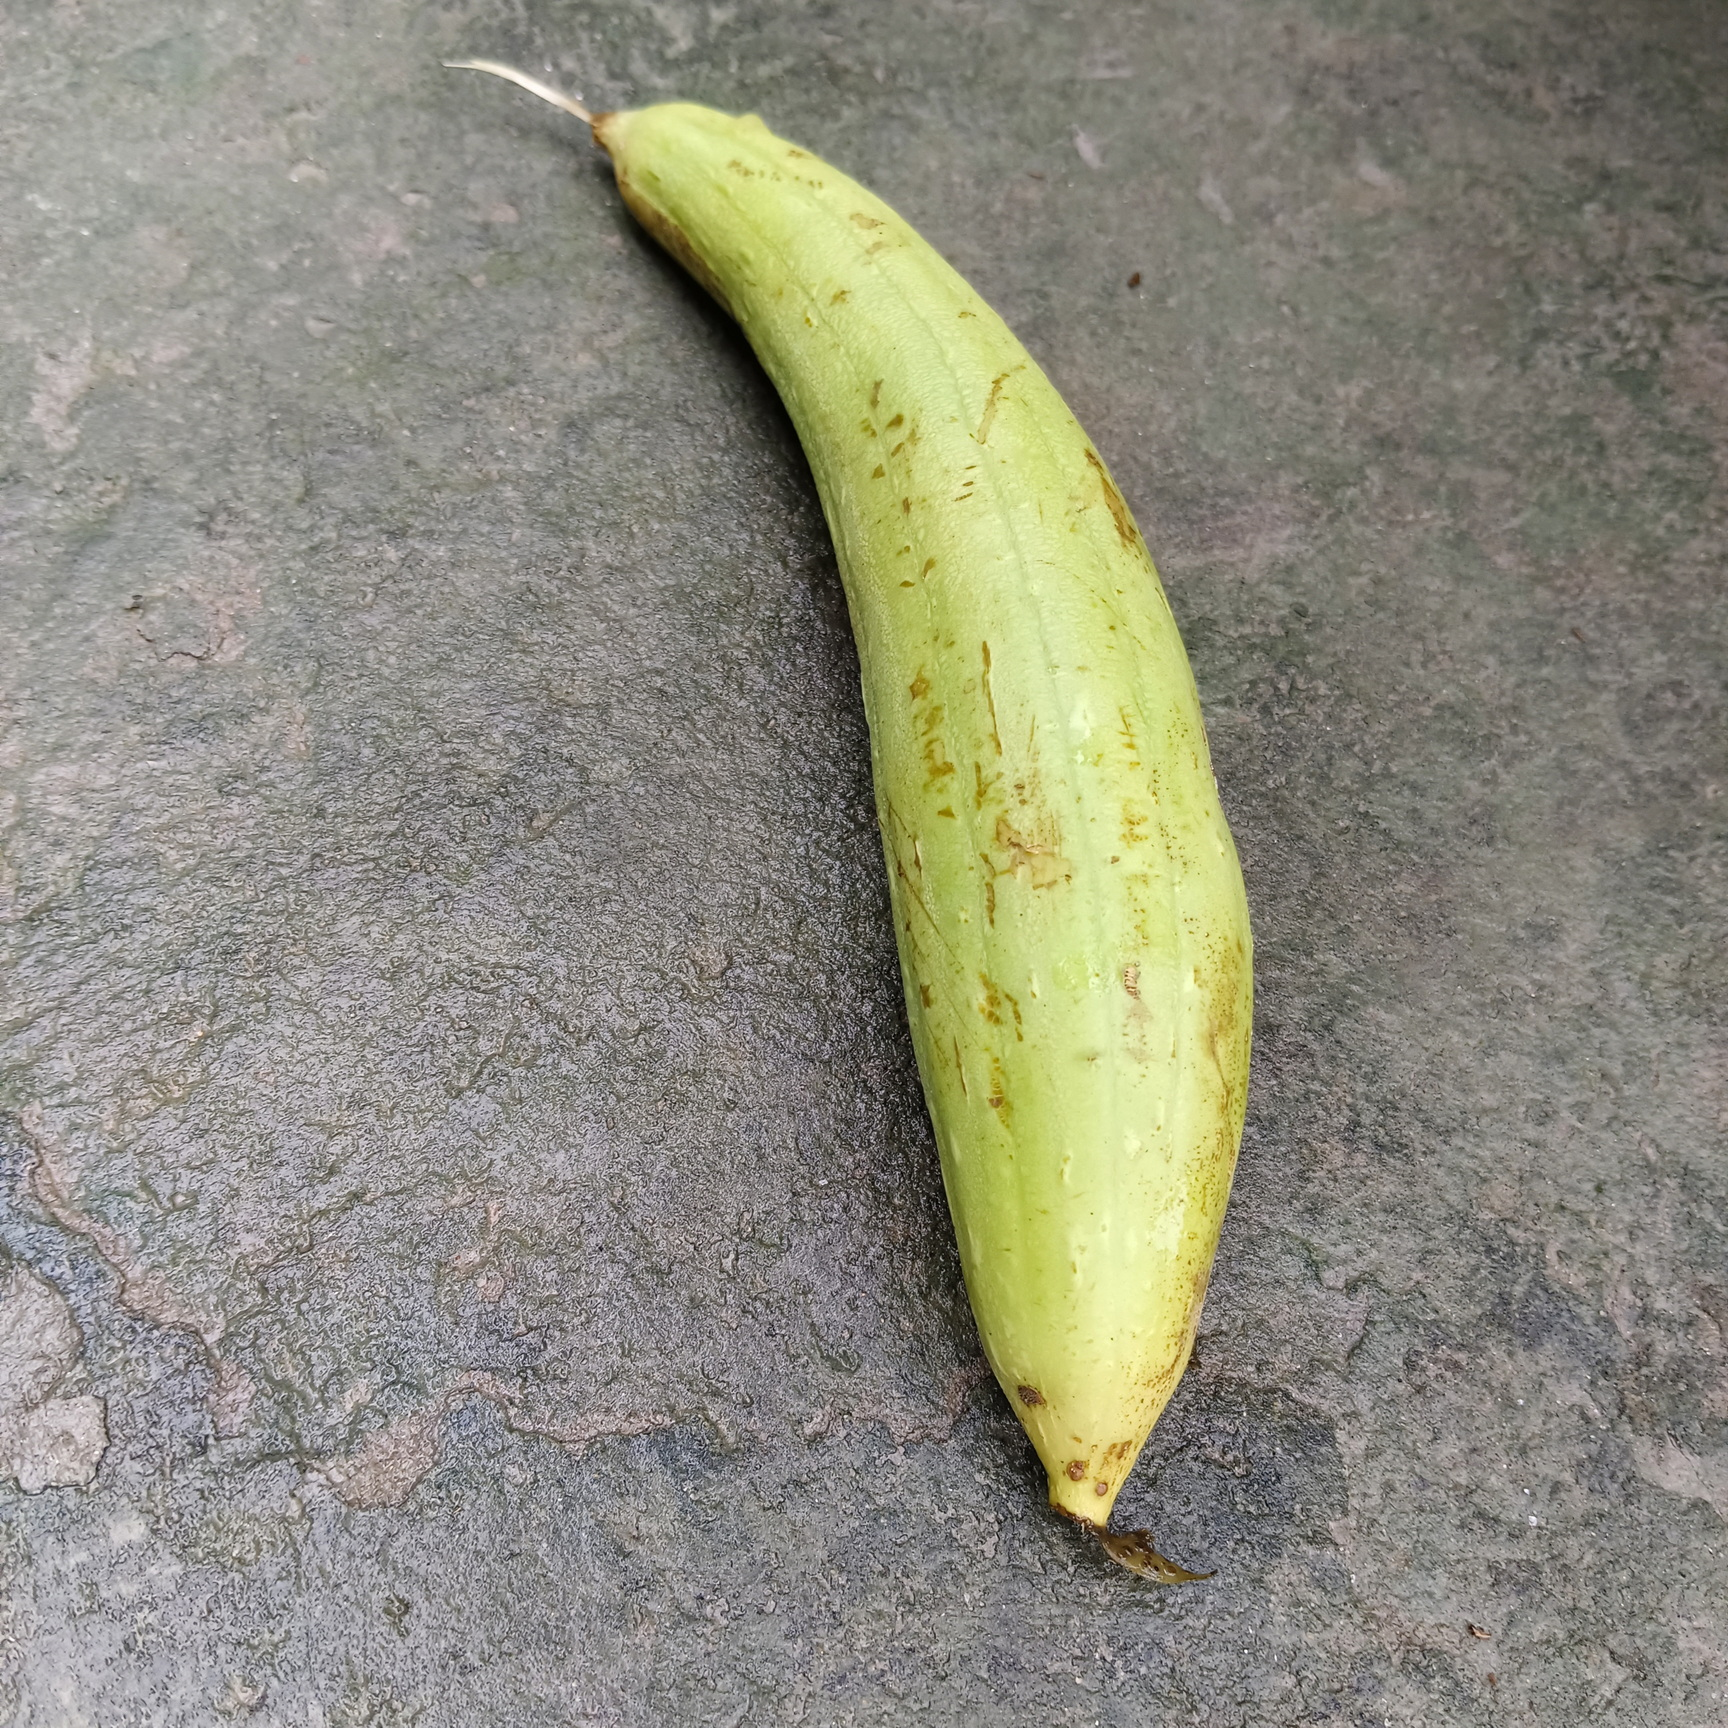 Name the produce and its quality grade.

luffa, fresh
